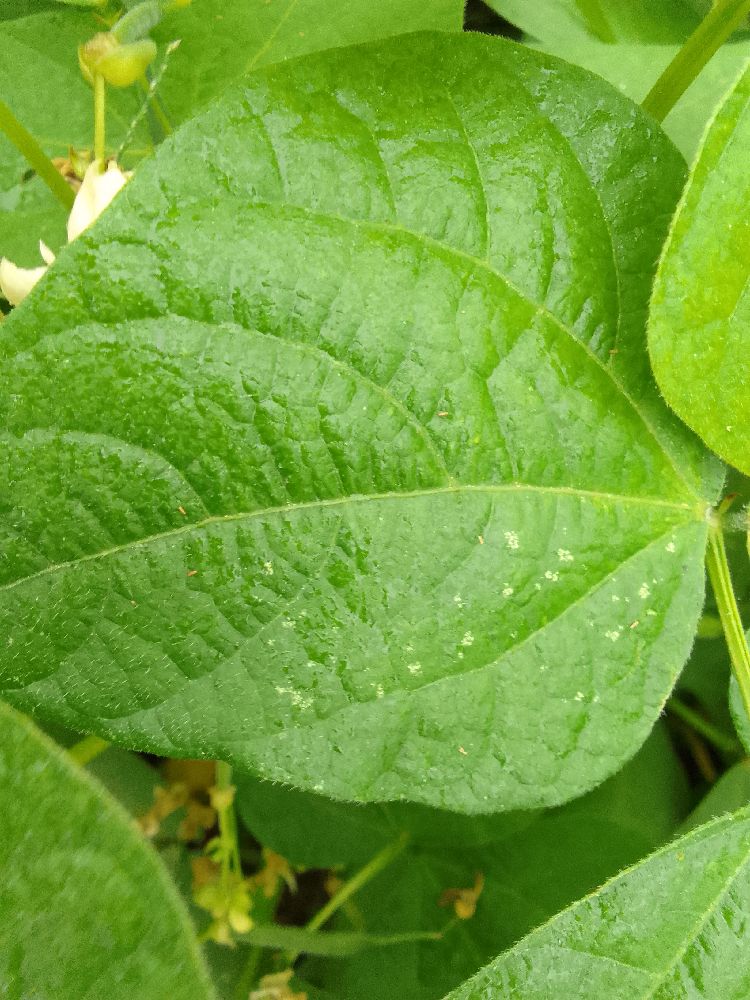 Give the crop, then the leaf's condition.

common bean, healthy
